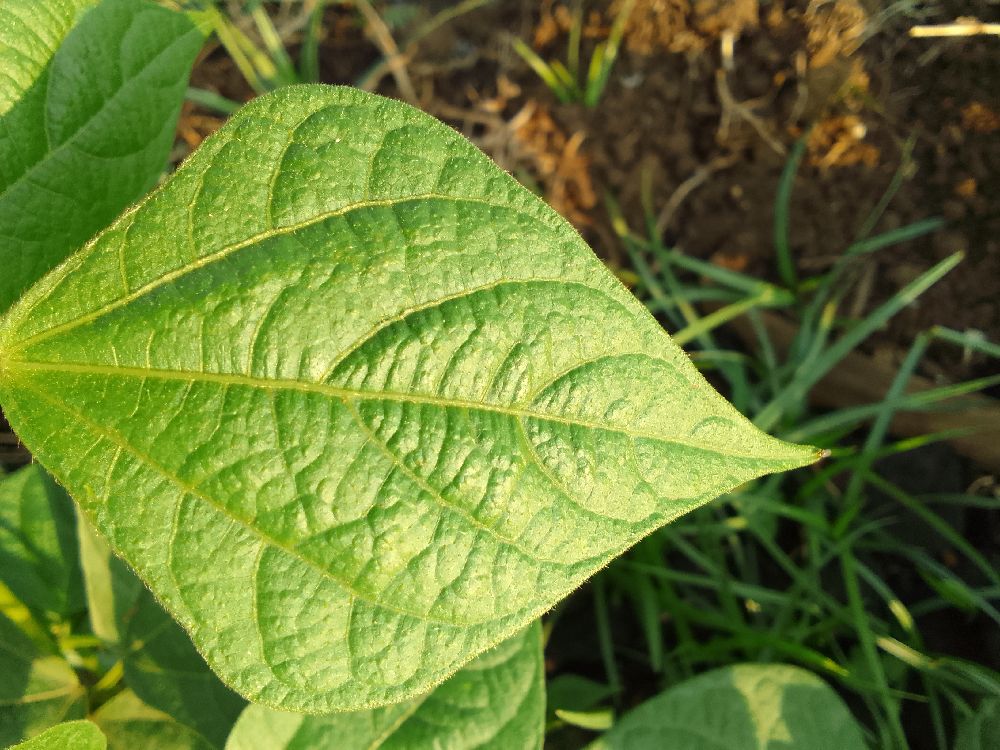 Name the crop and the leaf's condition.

common bean, healthy
